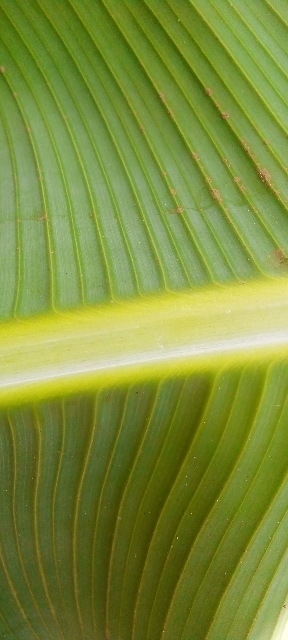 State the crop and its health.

banana, healthy
